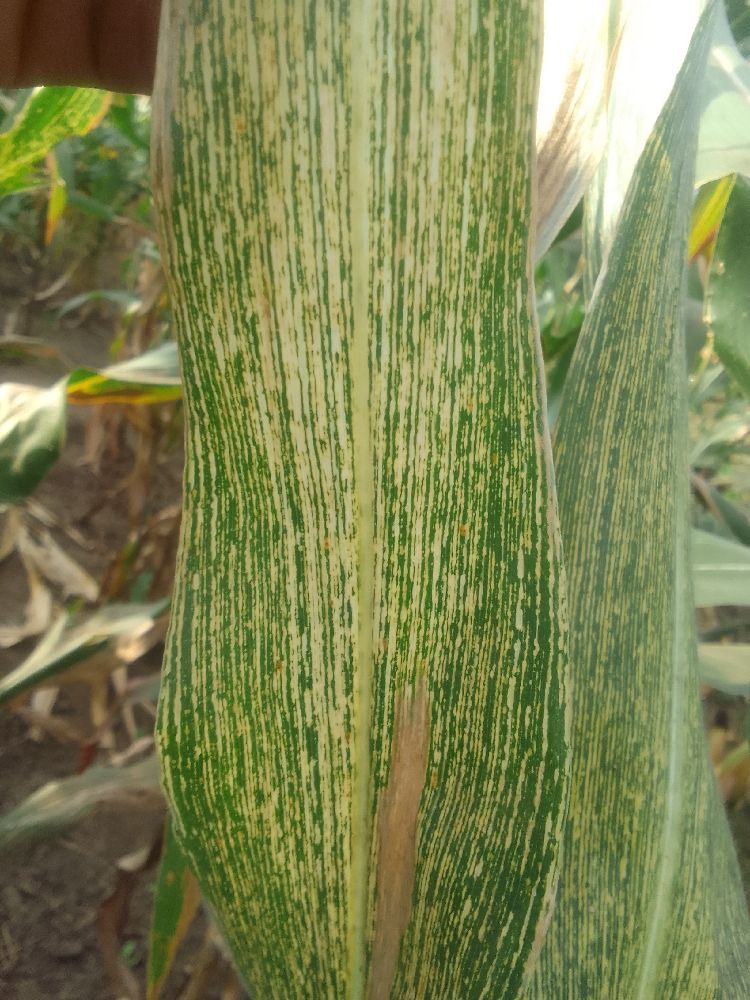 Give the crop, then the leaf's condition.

maize, healthy
